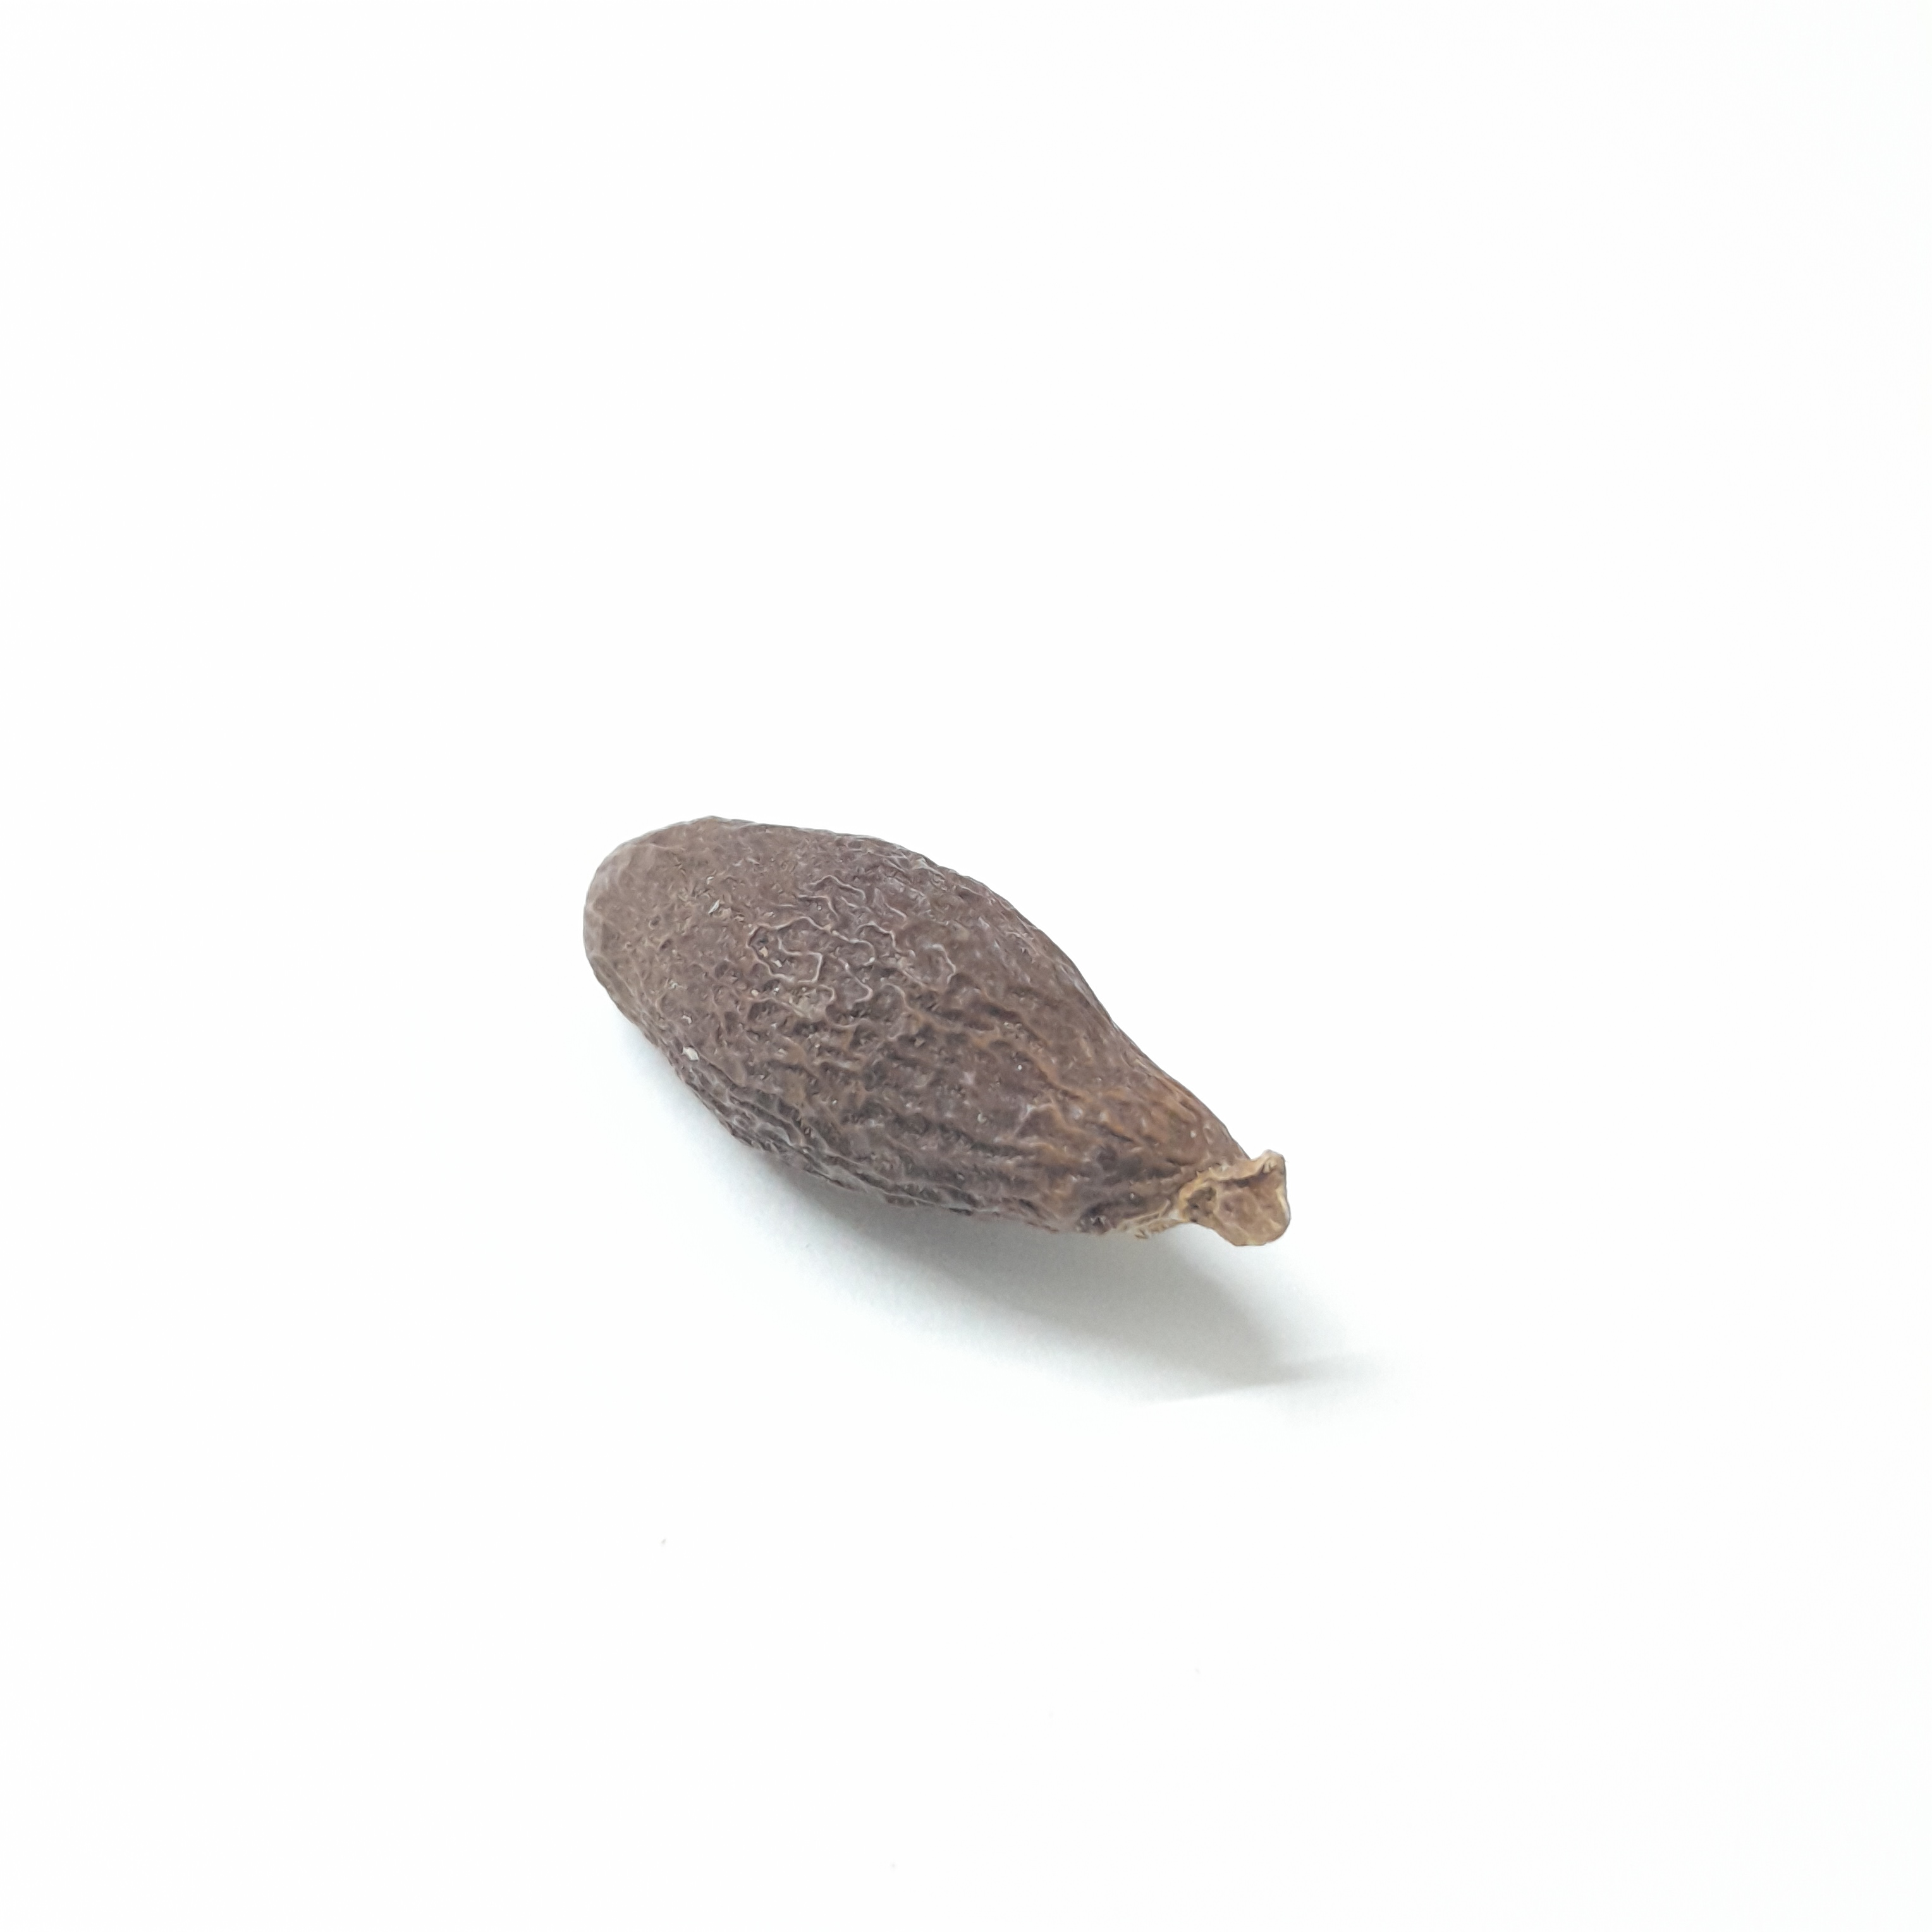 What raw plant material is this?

niranjanphal
